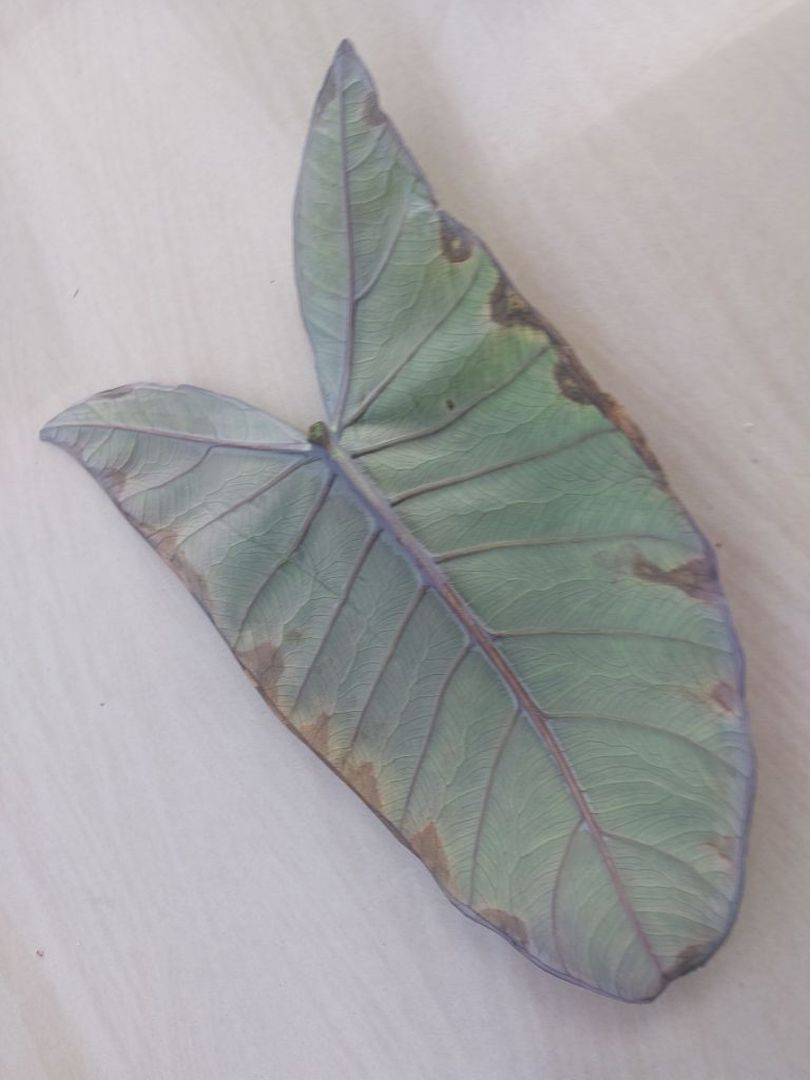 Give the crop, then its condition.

taro, leaf blight
